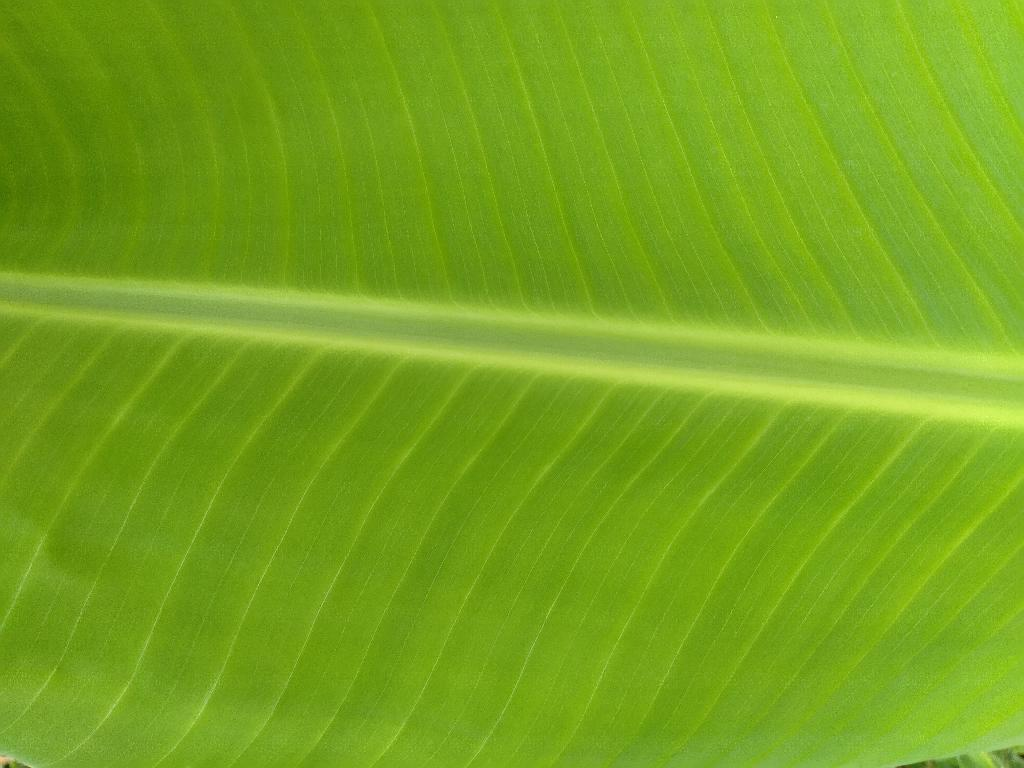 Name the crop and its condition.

banana, healthy
